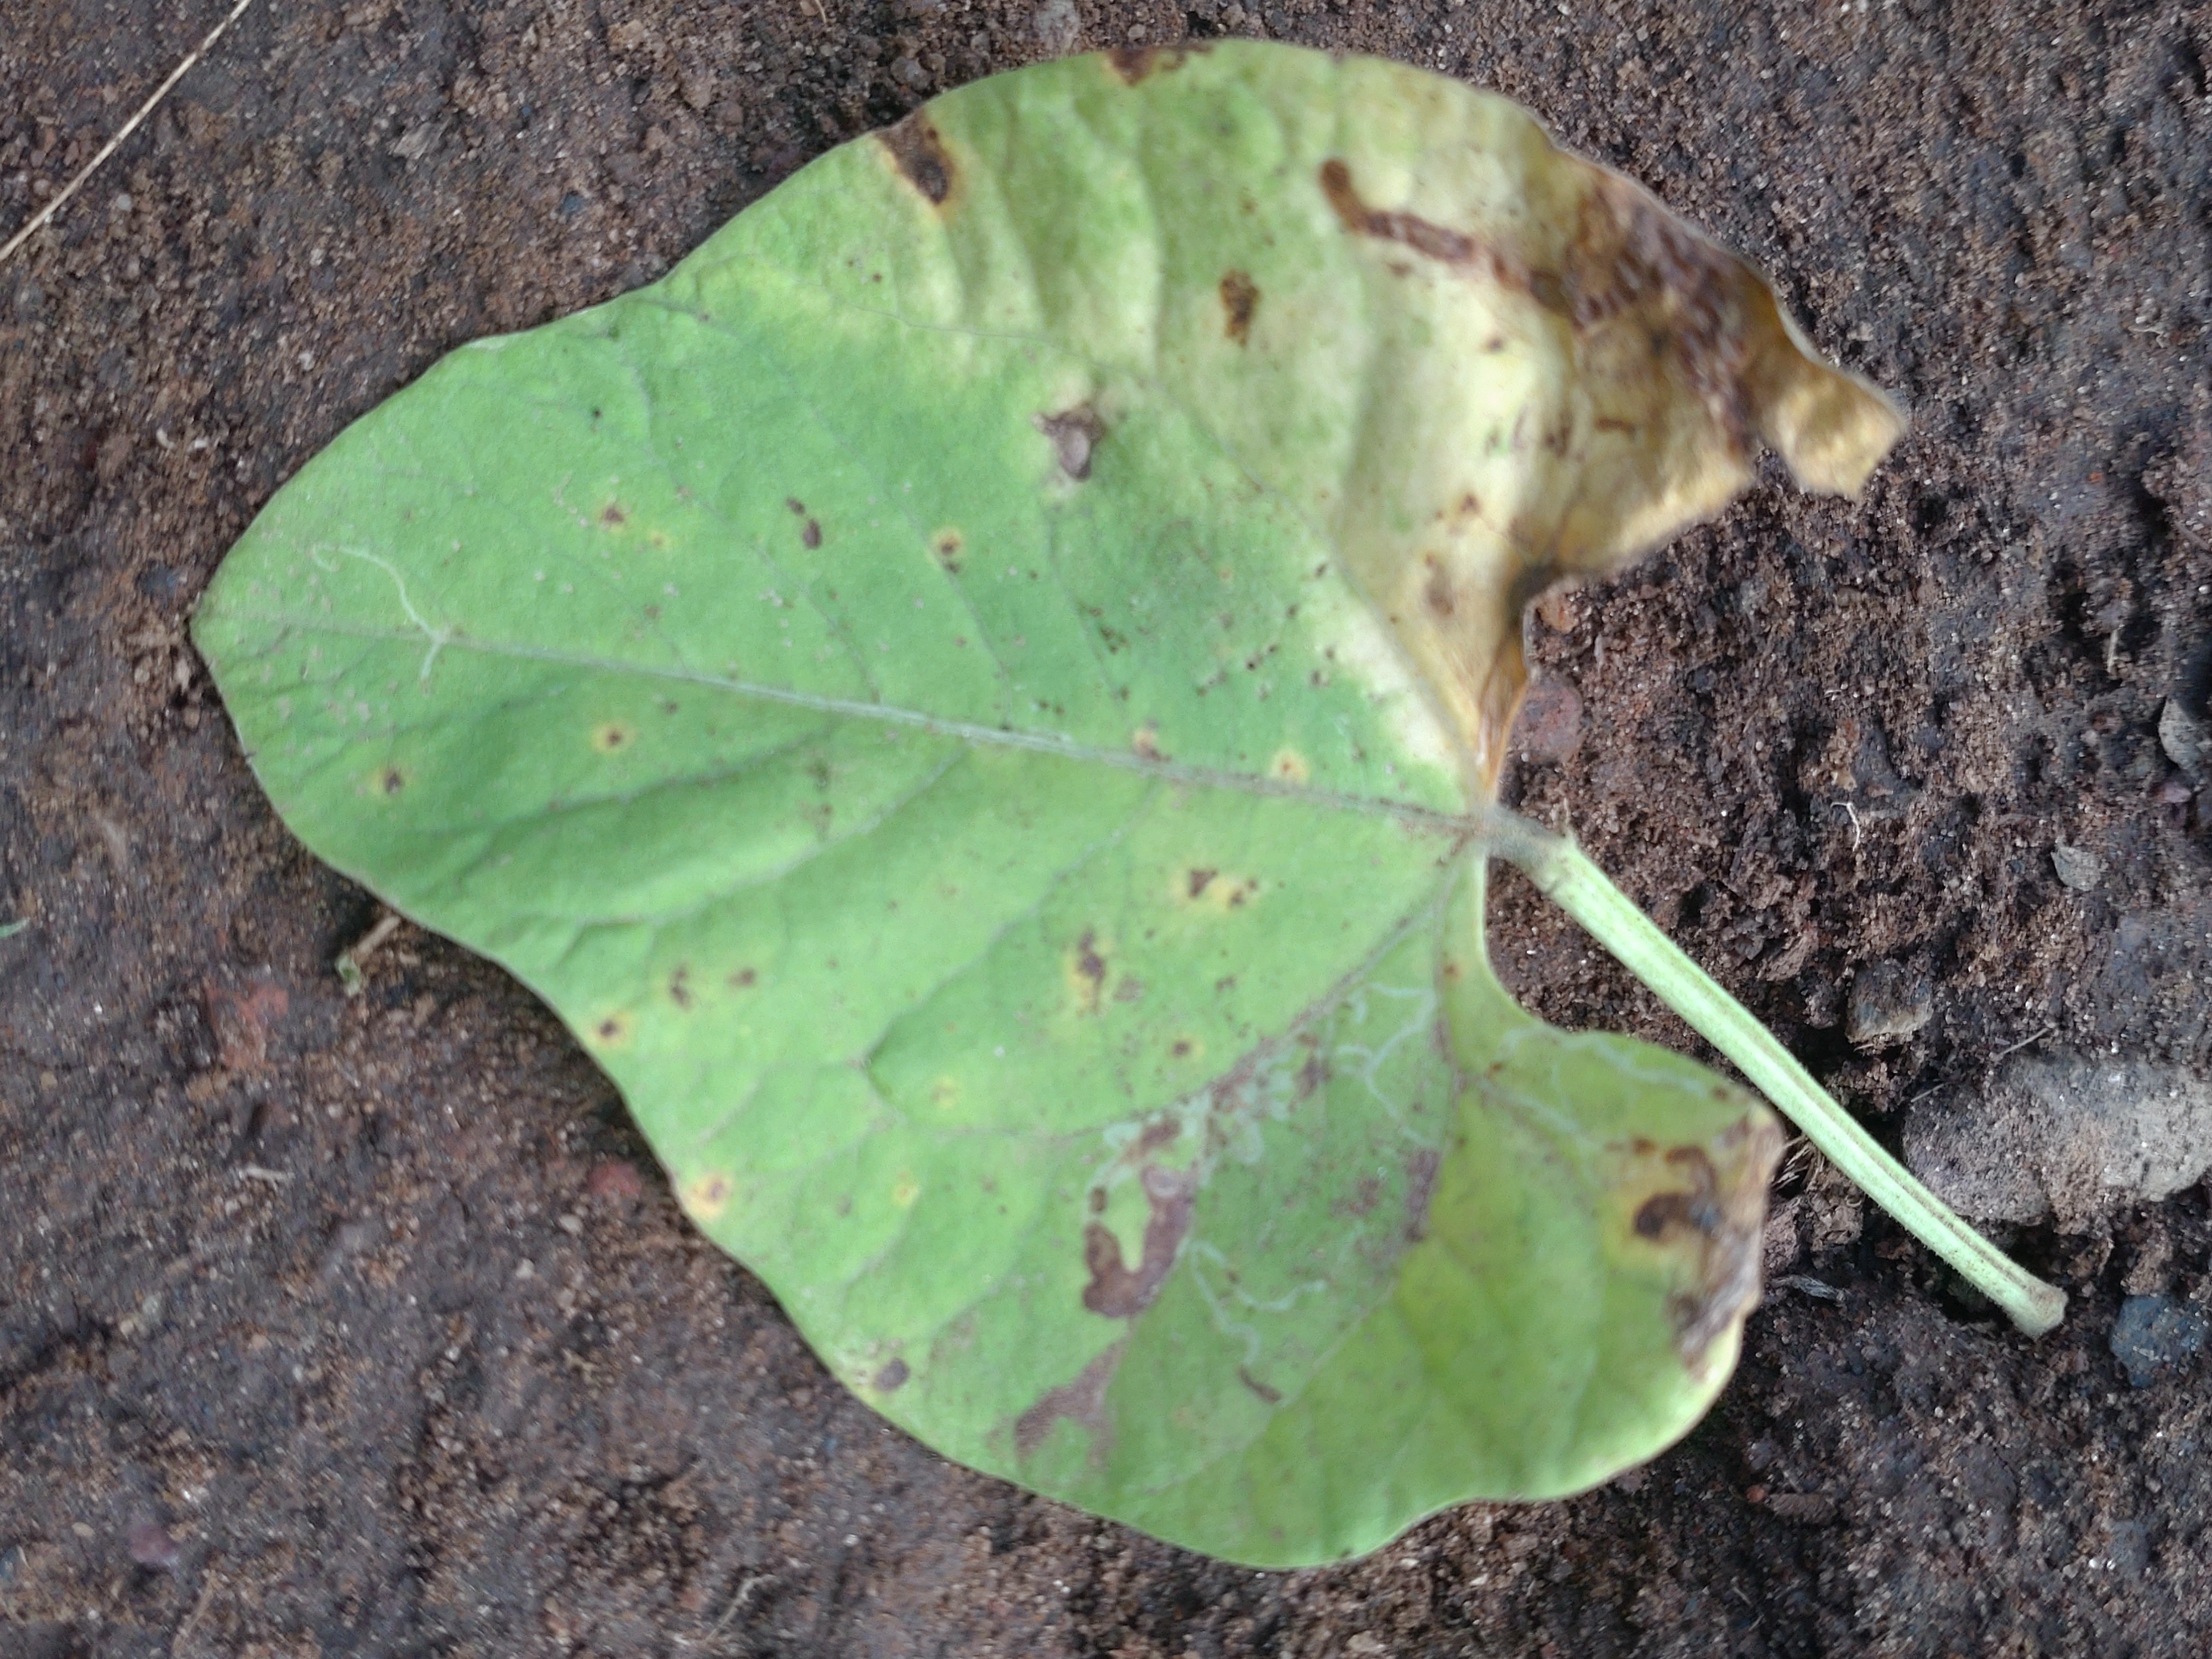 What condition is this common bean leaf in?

anthracnose
